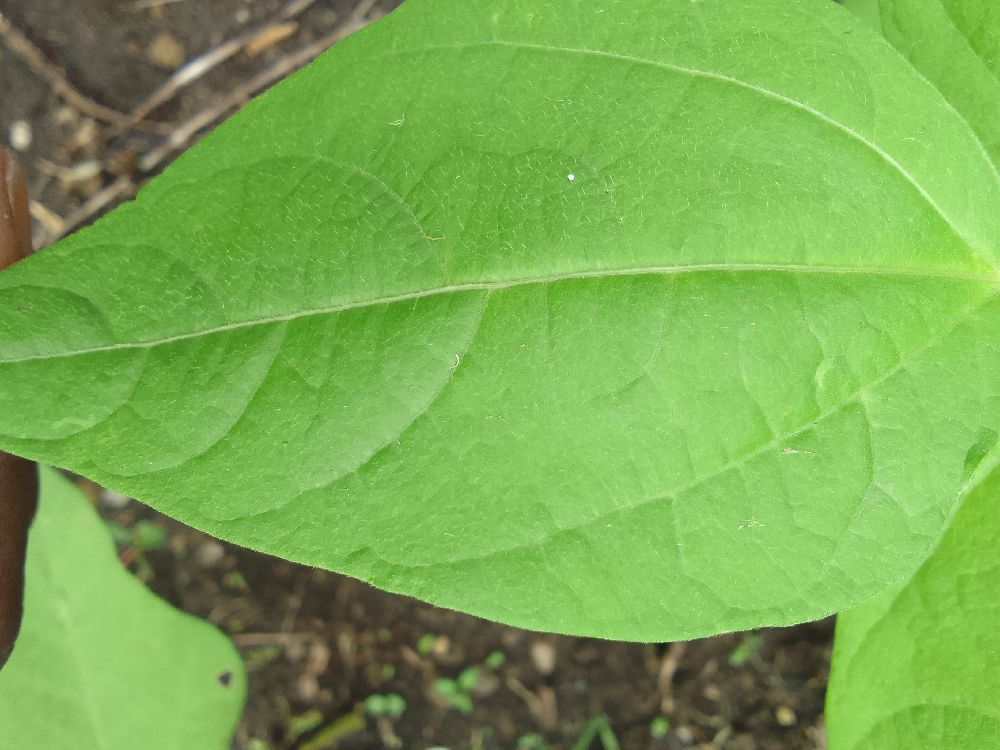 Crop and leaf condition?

common bean, healthy
